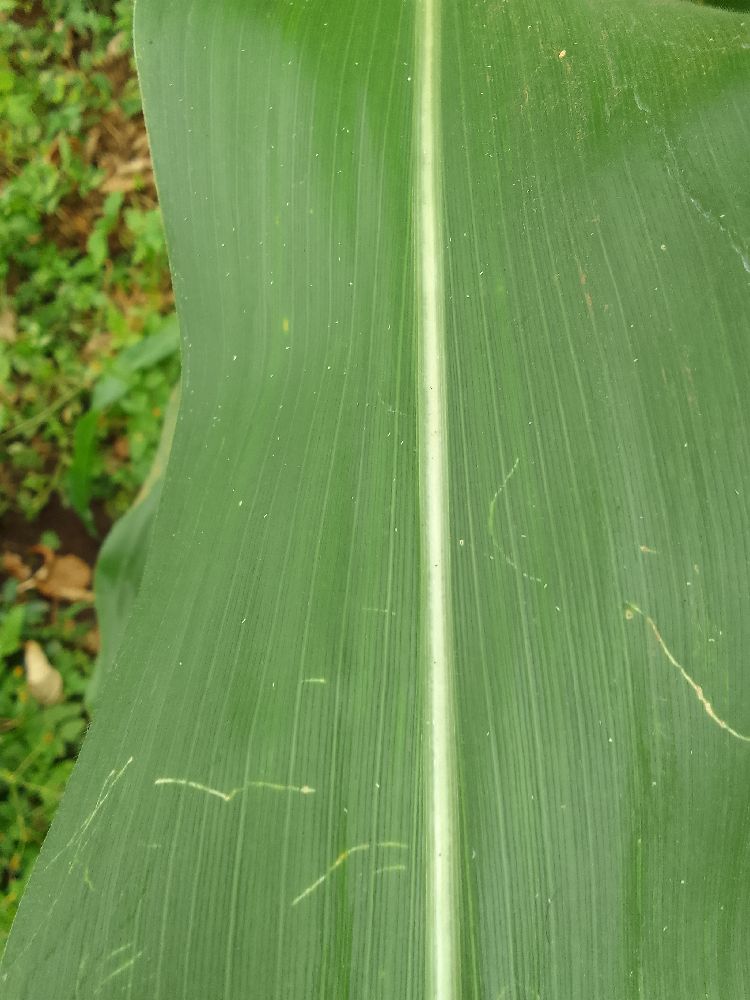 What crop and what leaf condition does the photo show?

maize, healthy
